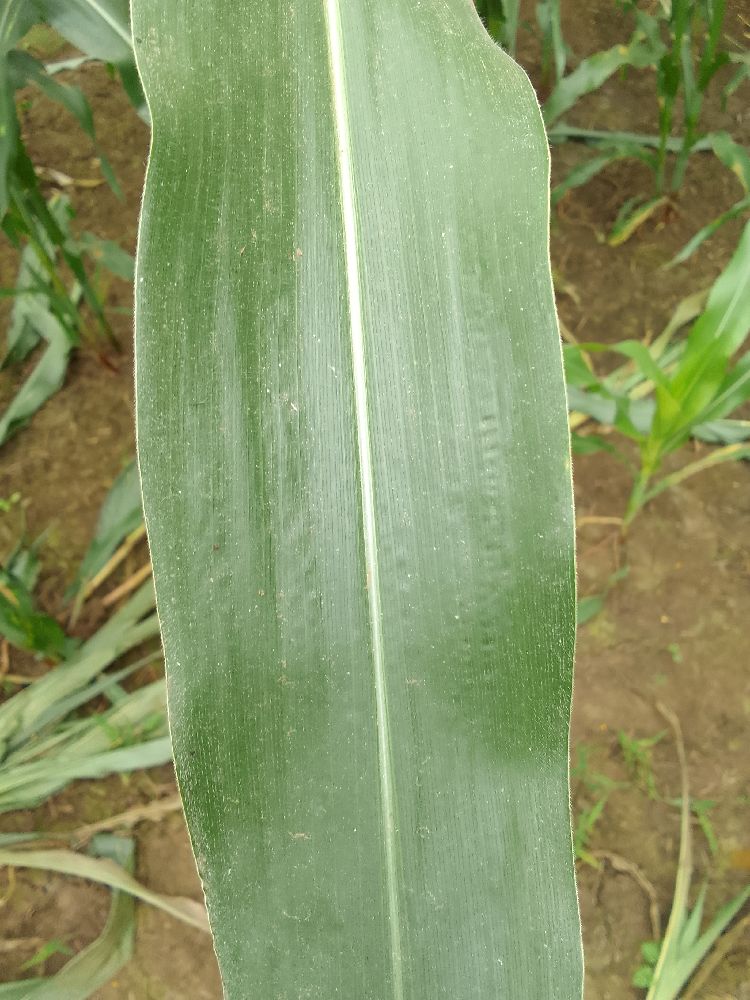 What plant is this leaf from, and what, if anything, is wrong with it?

maize, healthy
